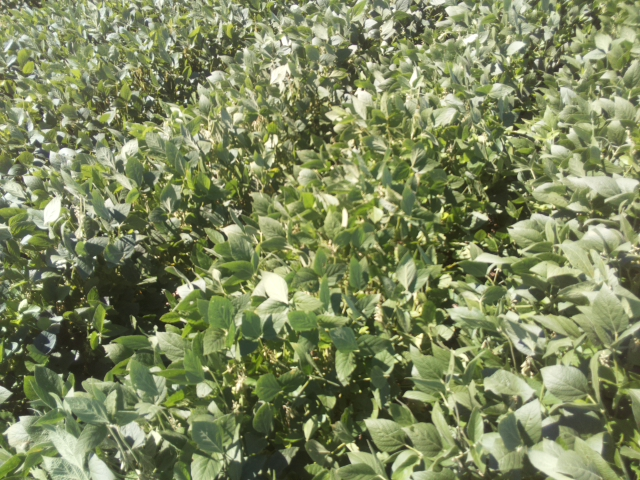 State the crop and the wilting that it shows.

soybean, slight leaflet or petiole turgor loss in upper canopy
